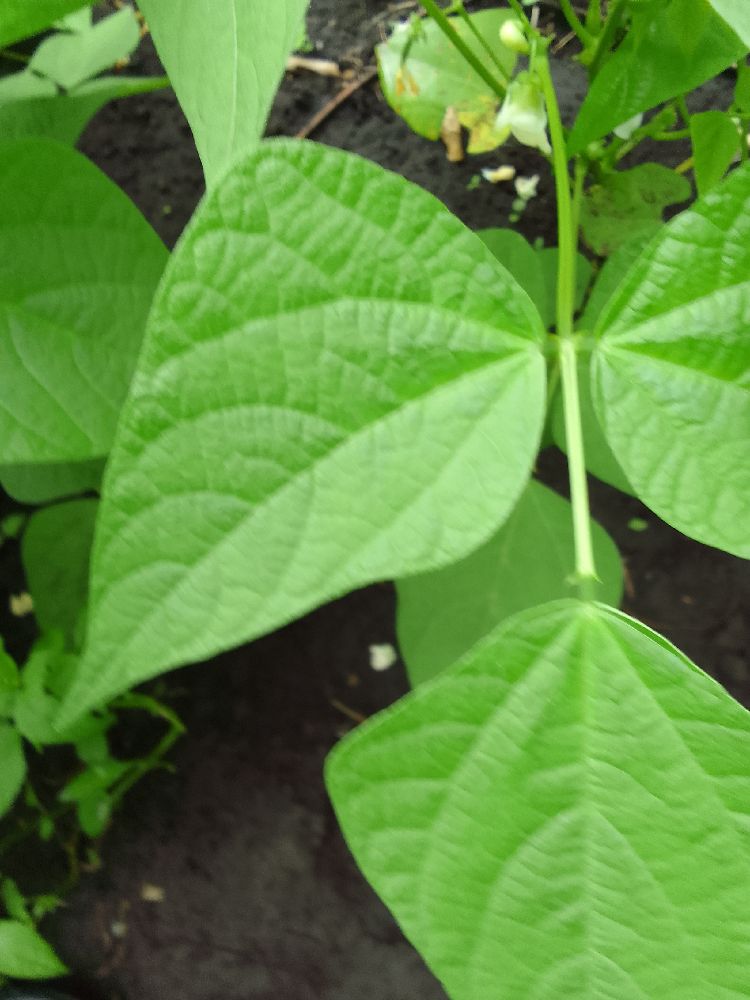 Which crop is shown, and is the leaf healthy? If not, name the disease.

common bean, healthy
